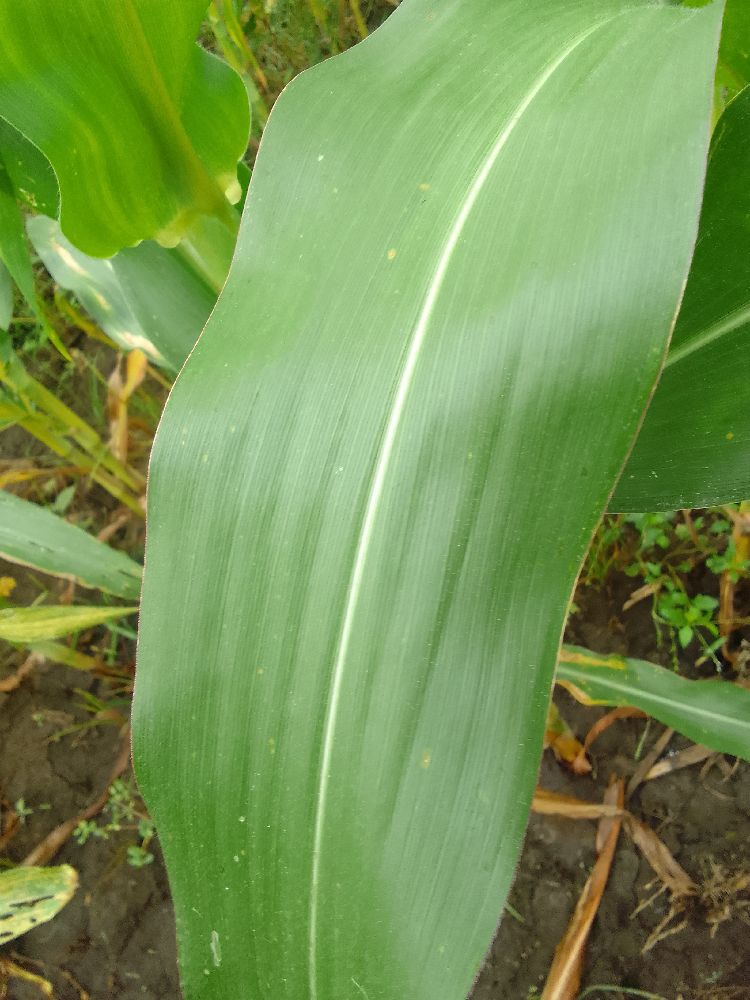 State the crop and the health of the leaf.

maize, healthy
